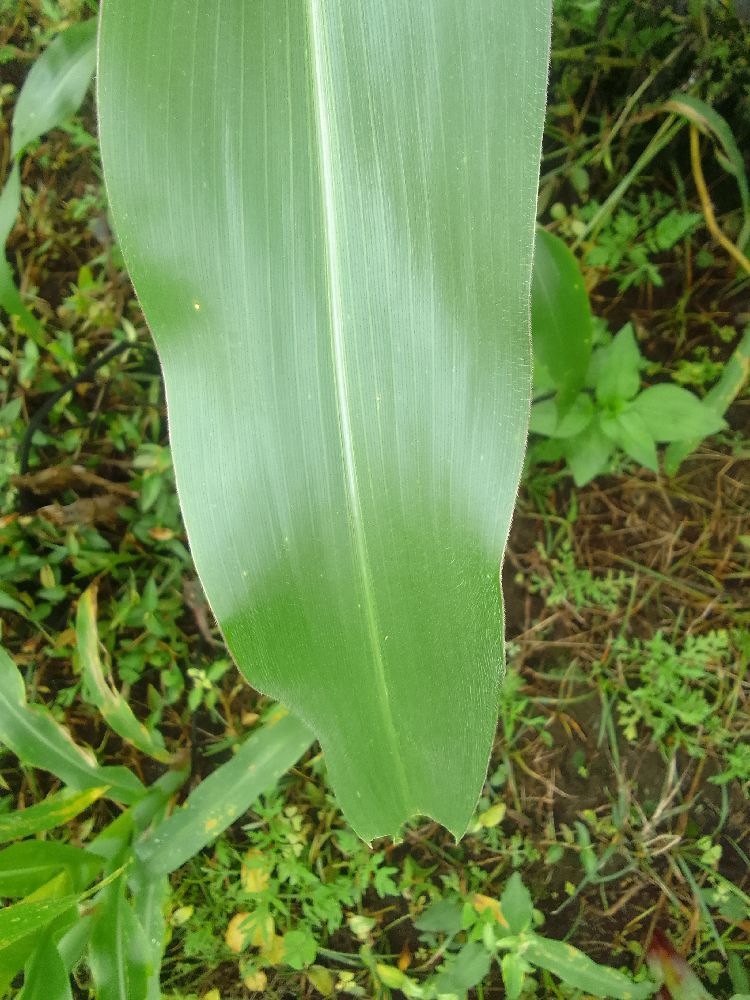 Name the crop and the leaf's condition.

maize, healthy
